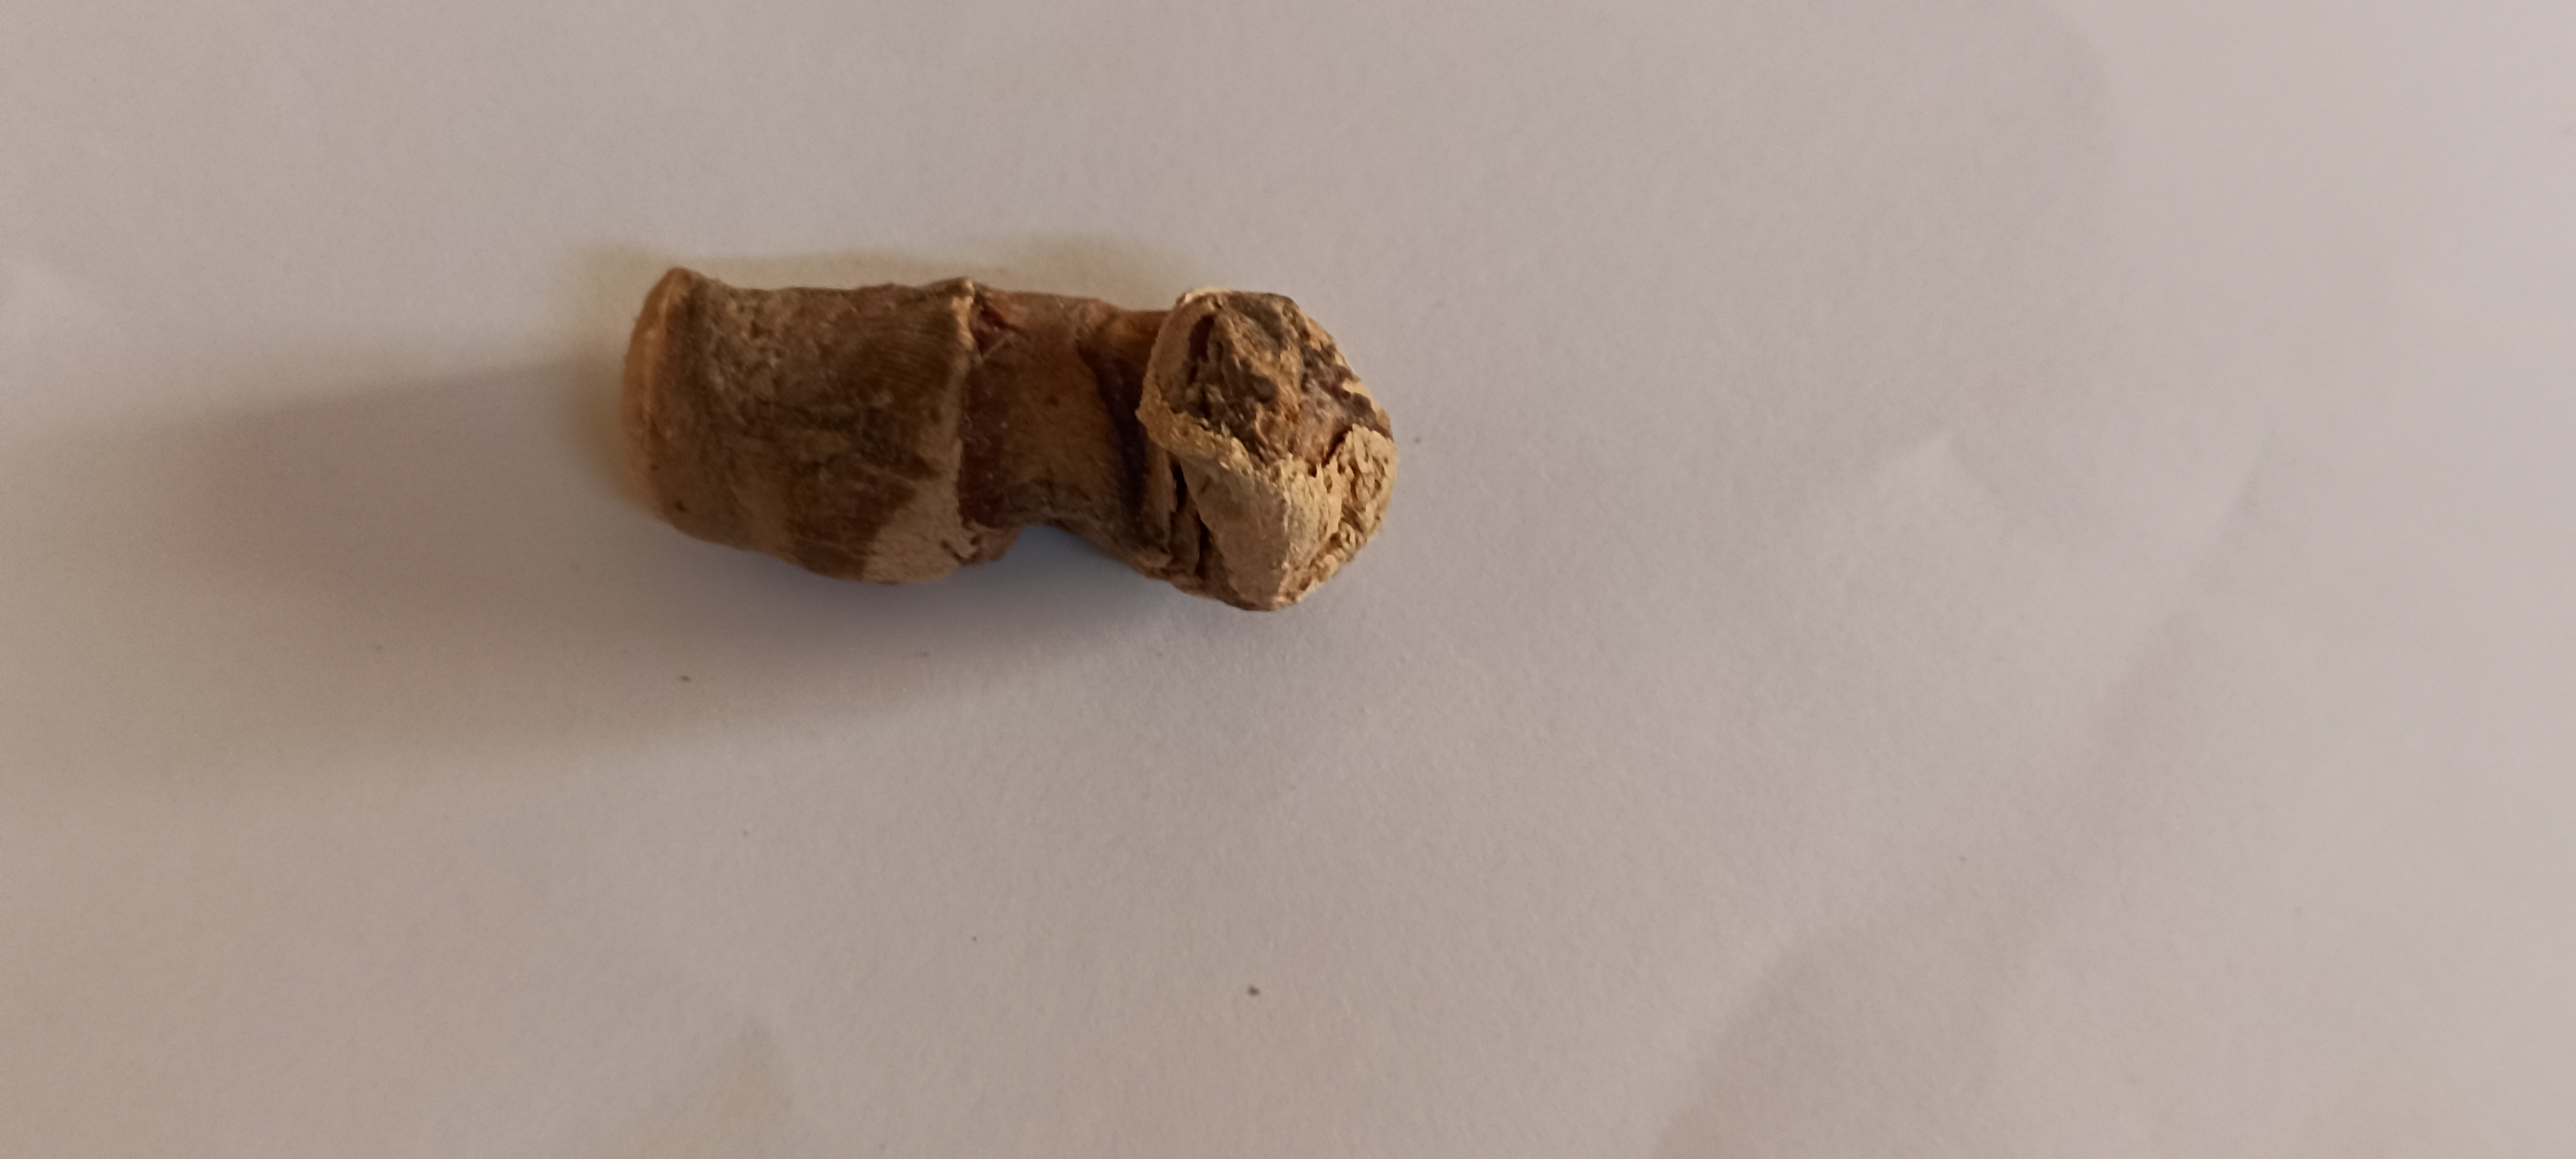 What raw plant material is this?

vekhand
